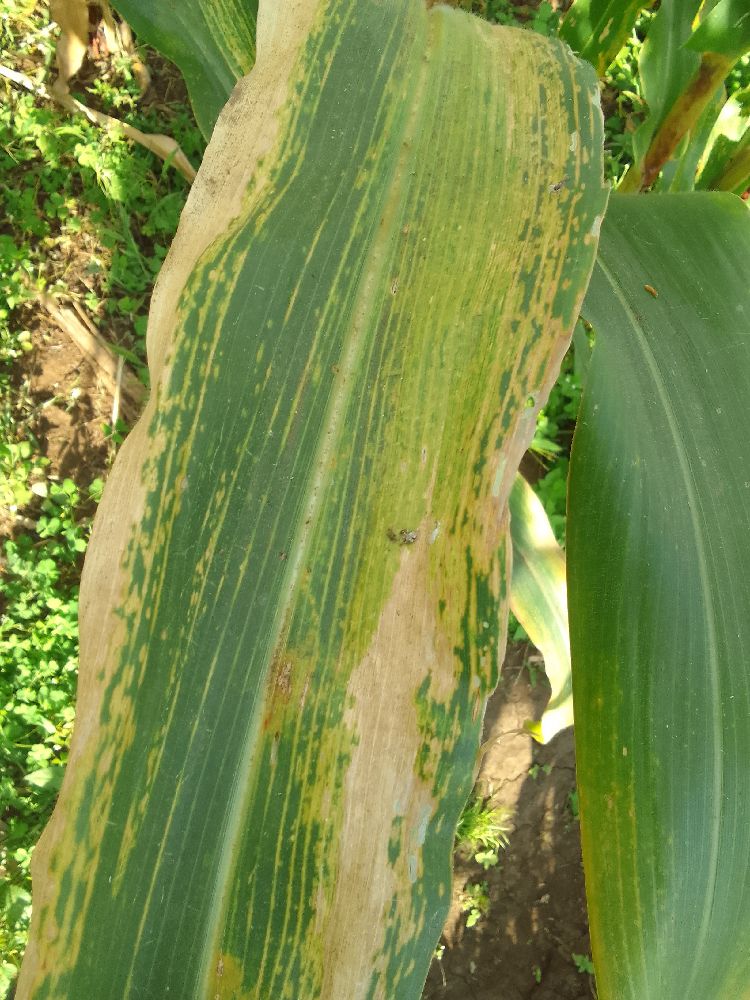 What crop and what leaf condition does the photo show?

maize, maize lethal necrosis
